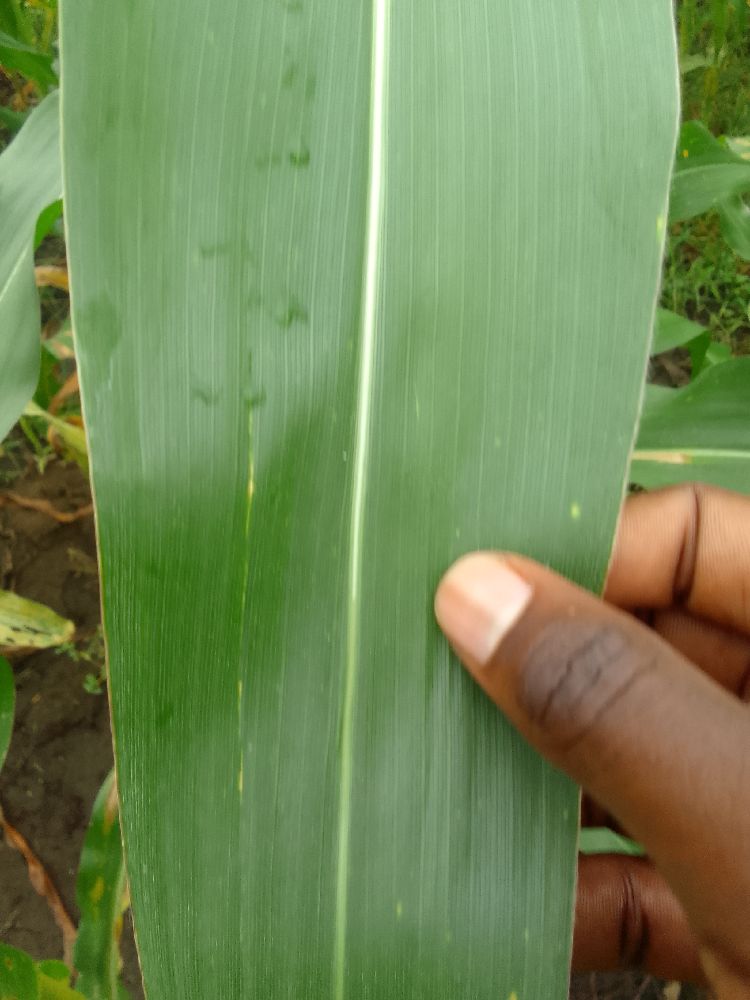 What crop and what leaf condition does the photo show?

maize, healthy
